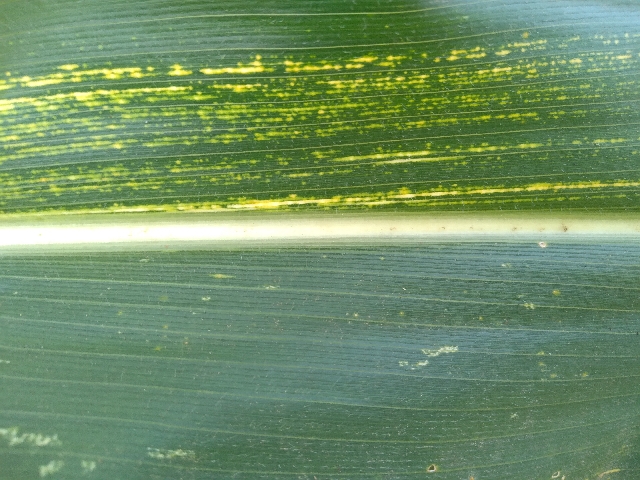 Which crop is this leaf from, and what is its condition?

maize, maize streak virus
